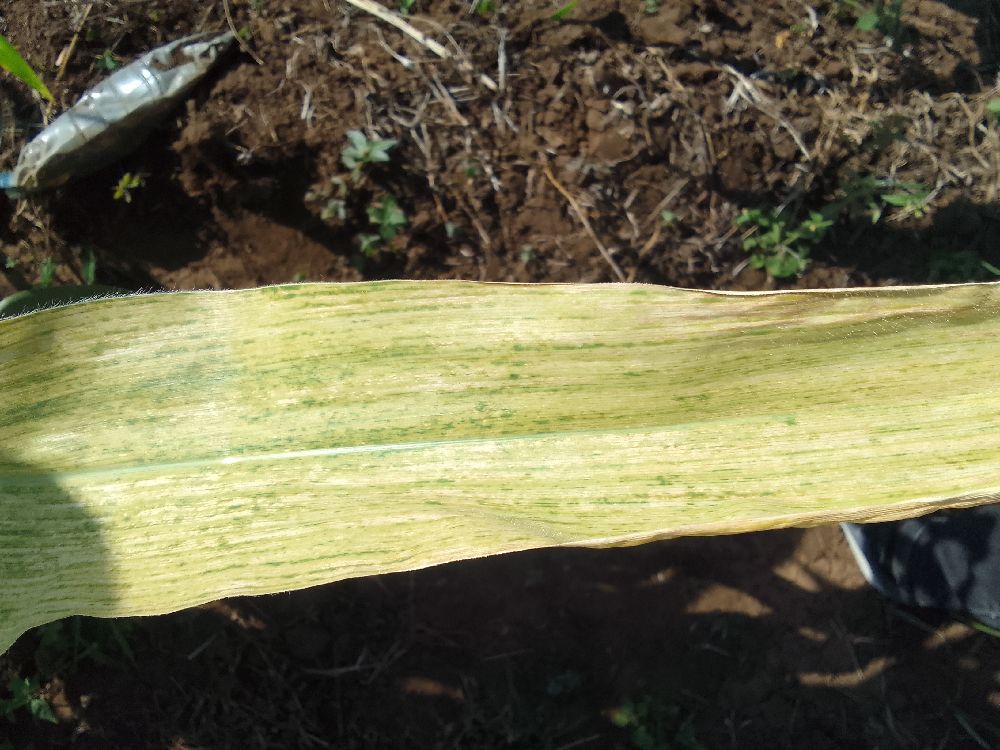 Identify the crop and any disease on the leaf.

maize, maize lethal necrosis
